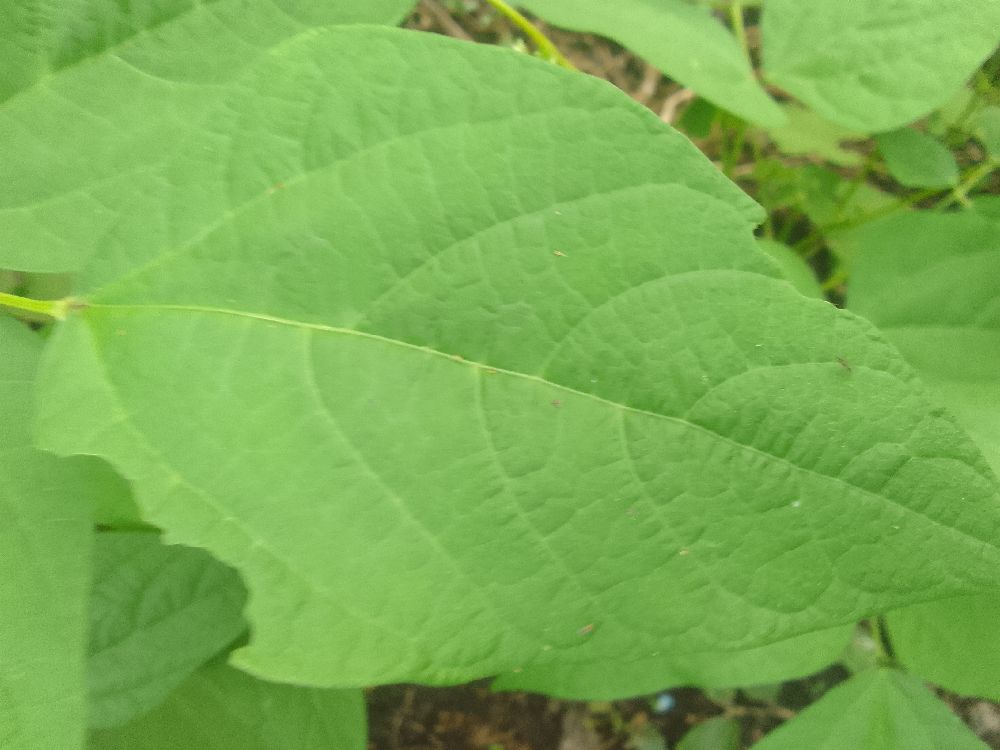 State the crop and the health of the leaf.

common bean, healthy
